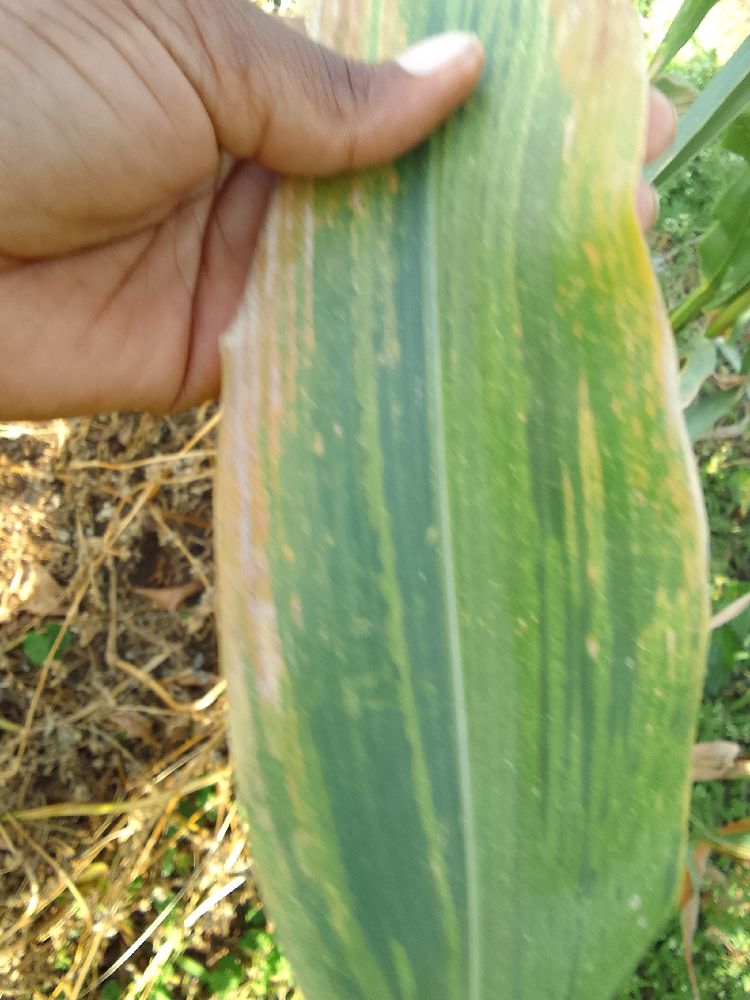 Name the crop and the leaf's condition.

maize, maize lethal necrosis
